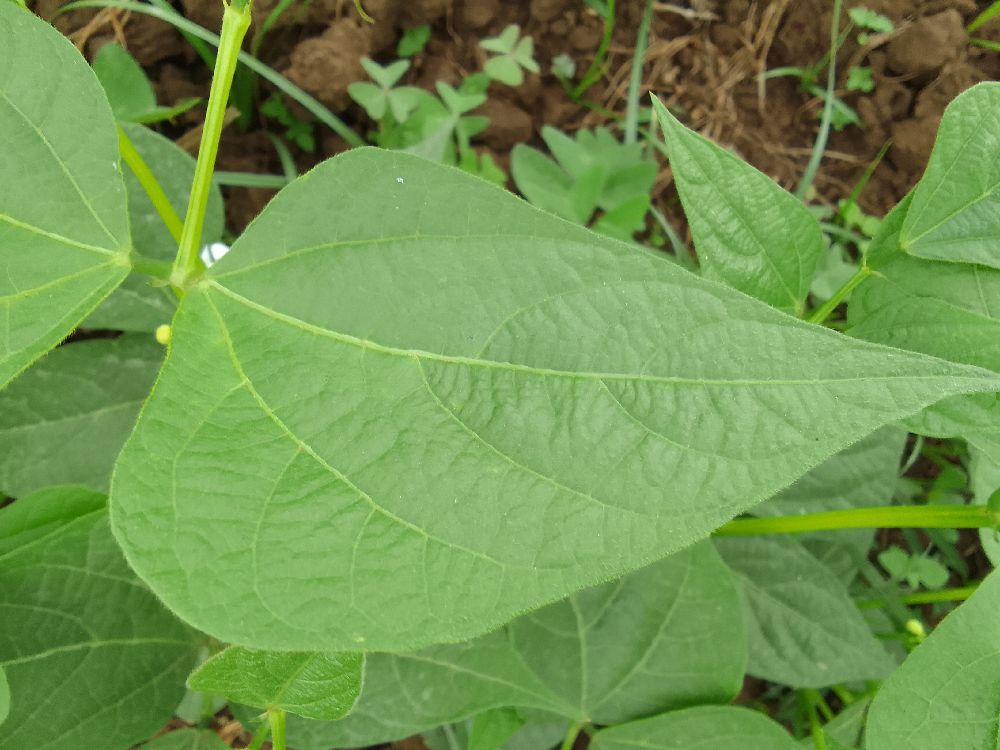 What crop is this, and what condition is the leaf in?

common bean, healthy
